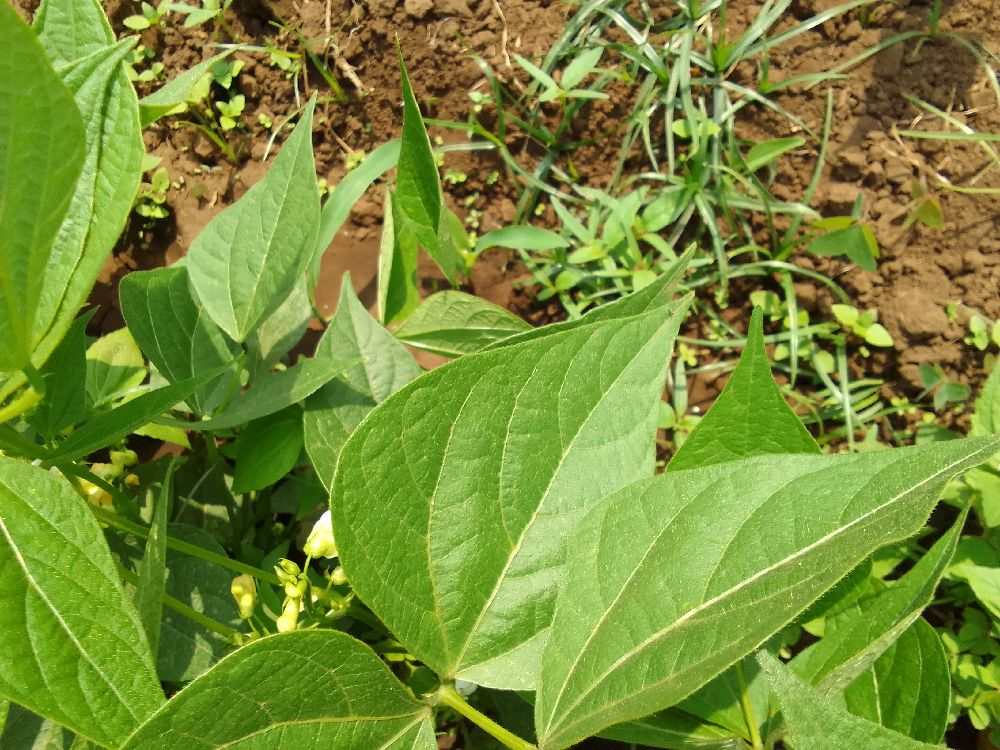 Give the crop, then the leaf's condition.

common bean, healthy
